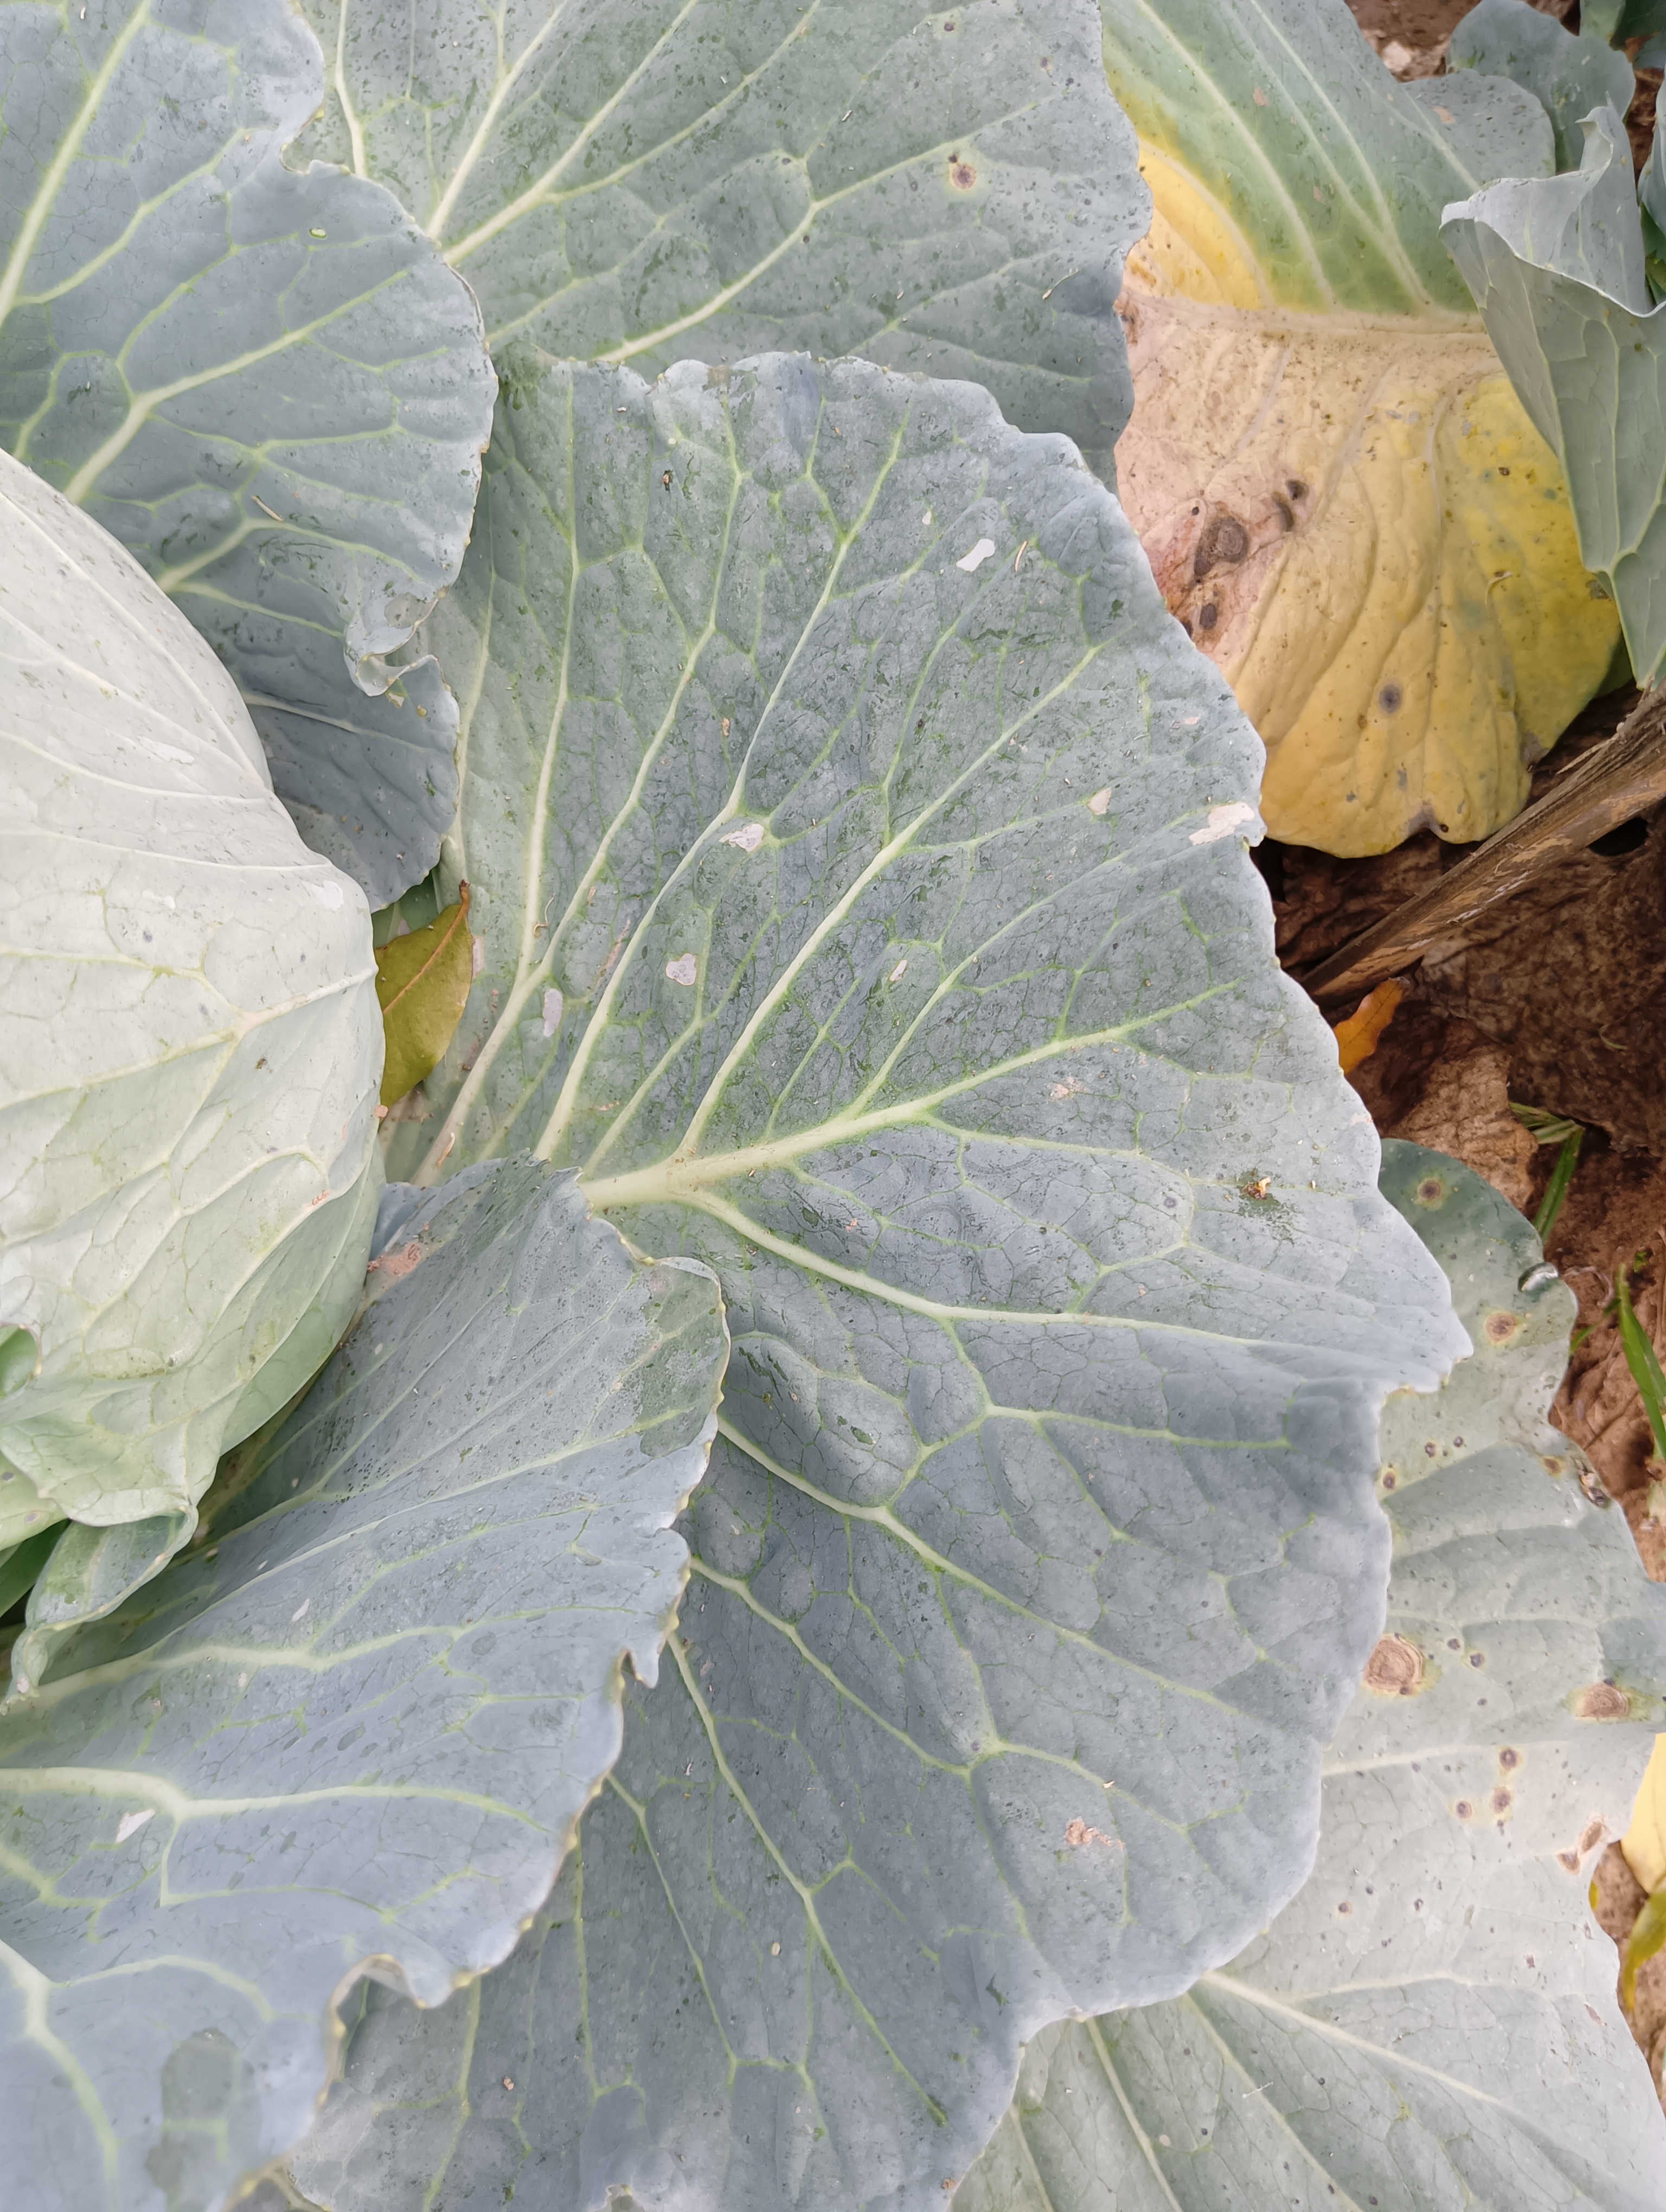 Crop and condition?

cabbage, healthy
